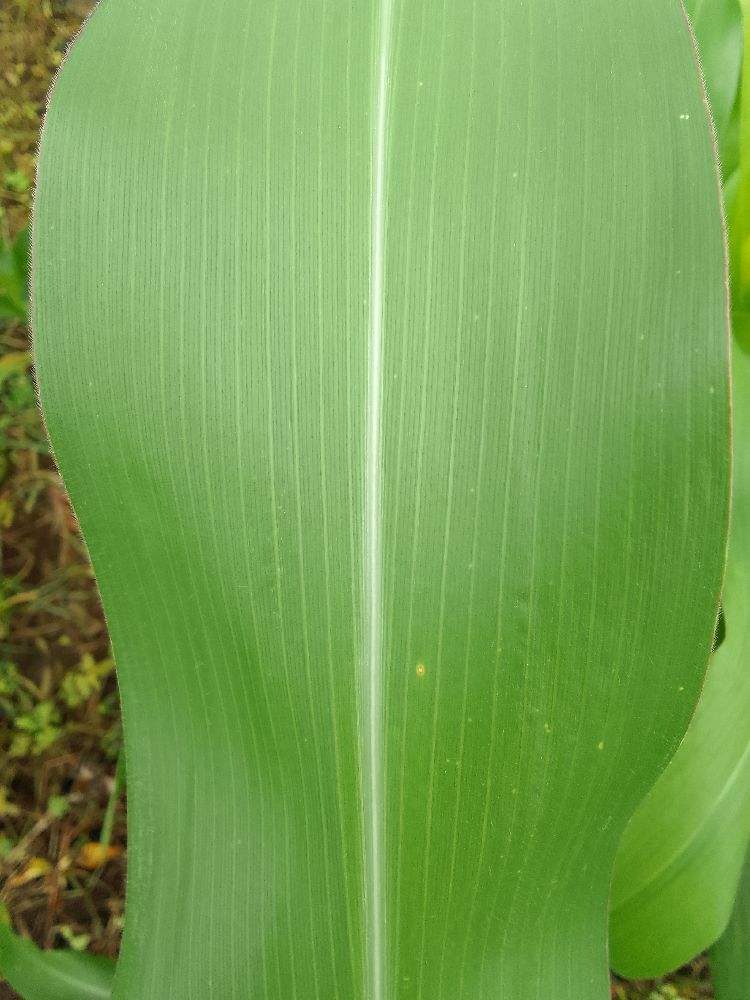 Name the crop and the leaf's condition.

maize, healthy
